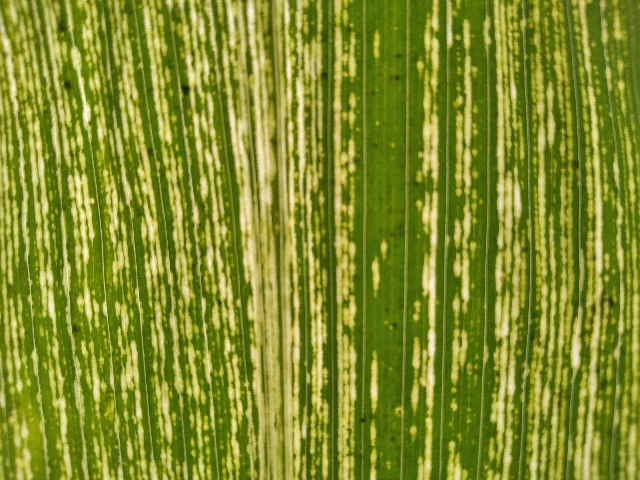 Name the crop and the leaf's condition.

maize, maize streak virus
